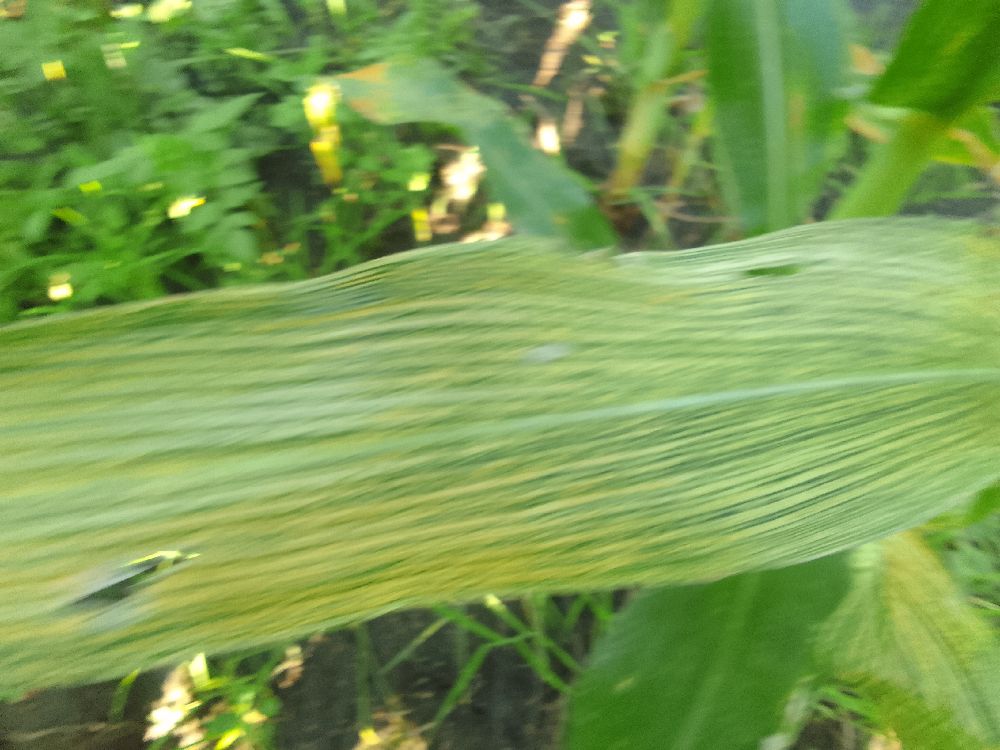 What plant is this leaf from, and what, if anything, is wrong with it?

maize, maize streak virus
